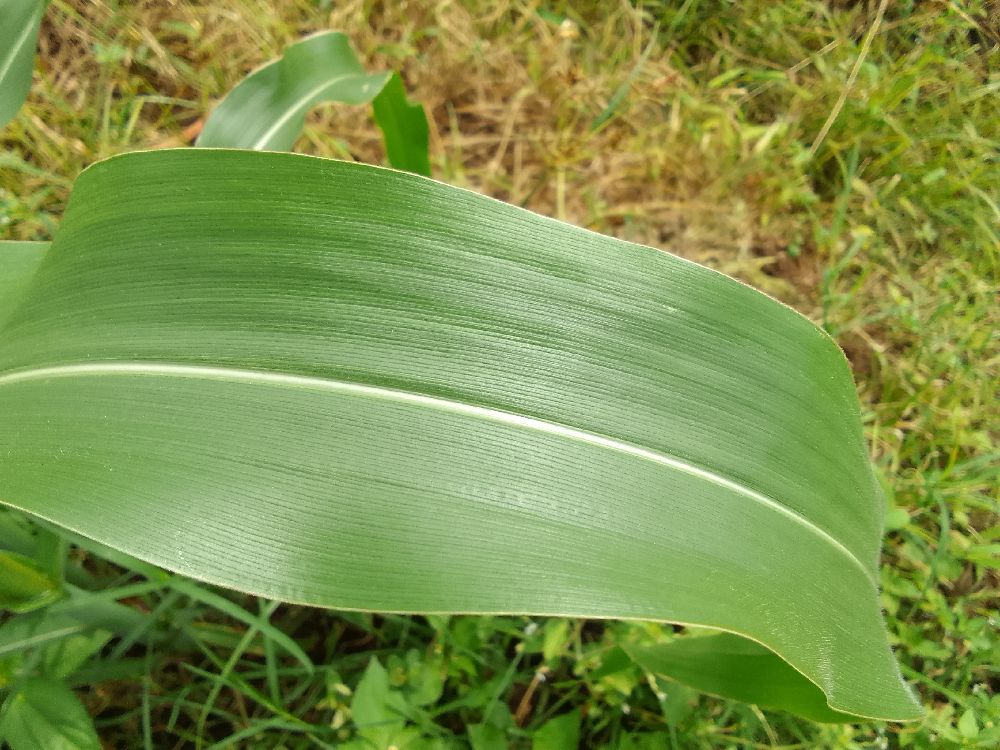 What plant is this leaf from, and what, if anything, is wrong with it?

maize, healthy
